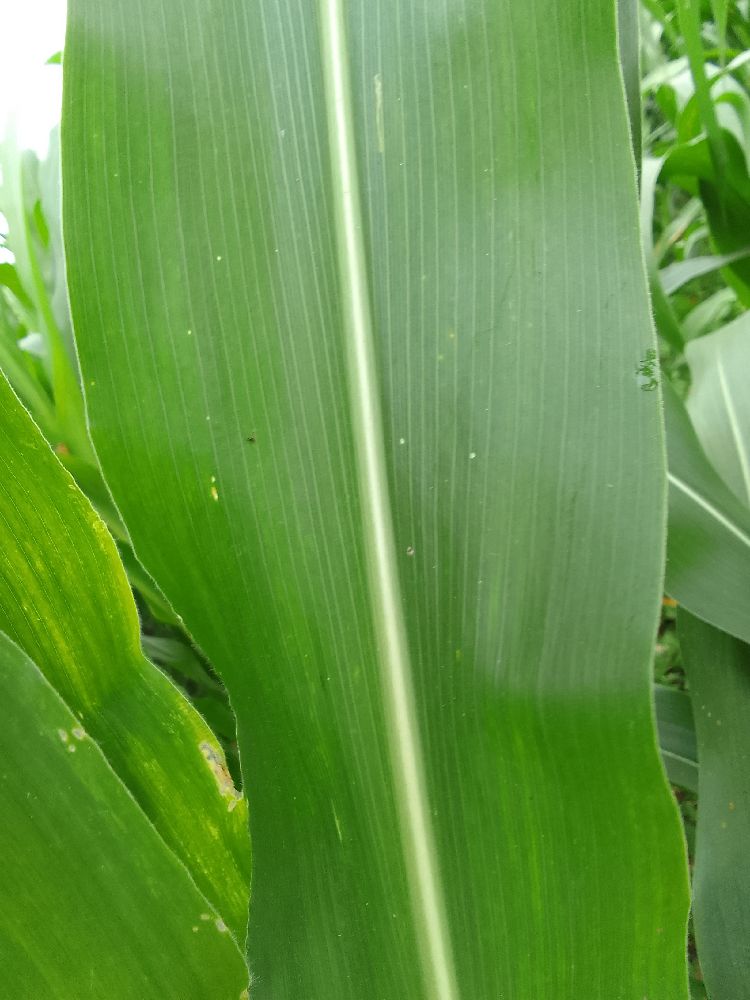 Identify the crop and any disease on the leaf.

maize, healthy
